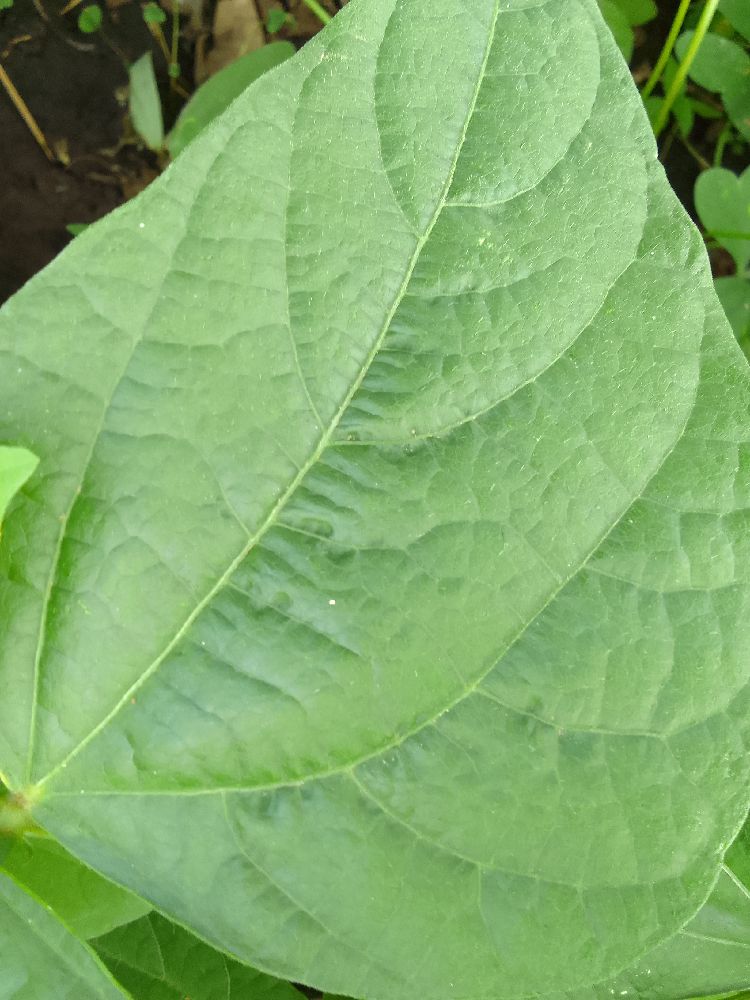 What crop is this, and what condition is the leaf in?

common bean, healthy
